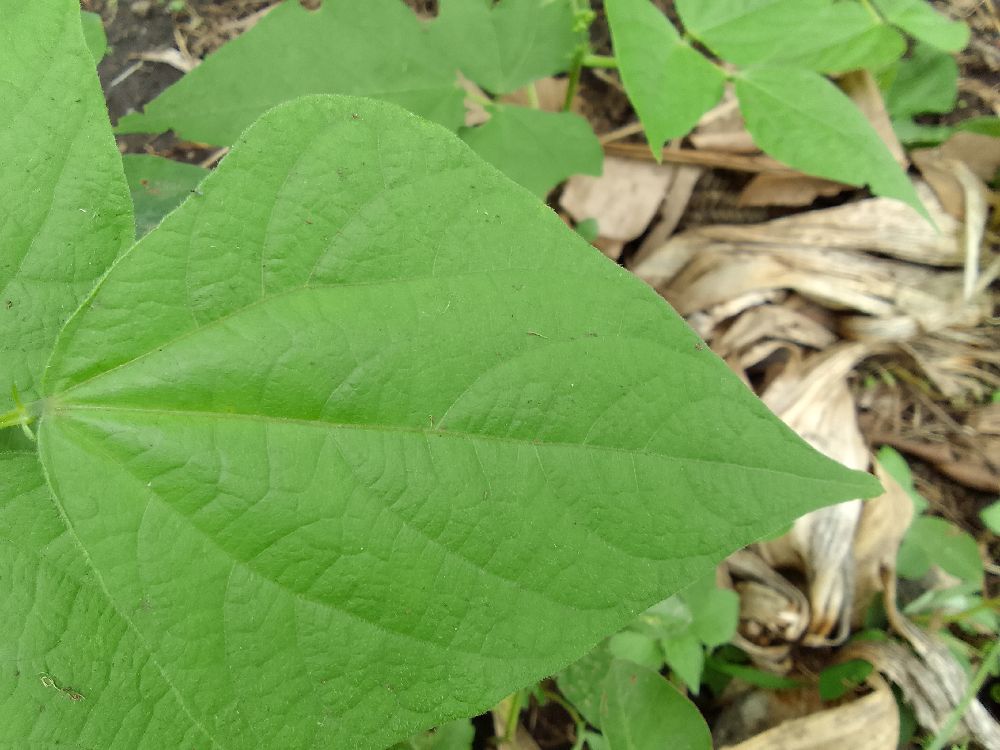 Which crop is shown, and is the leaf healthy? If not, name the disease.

common bean, healthy
